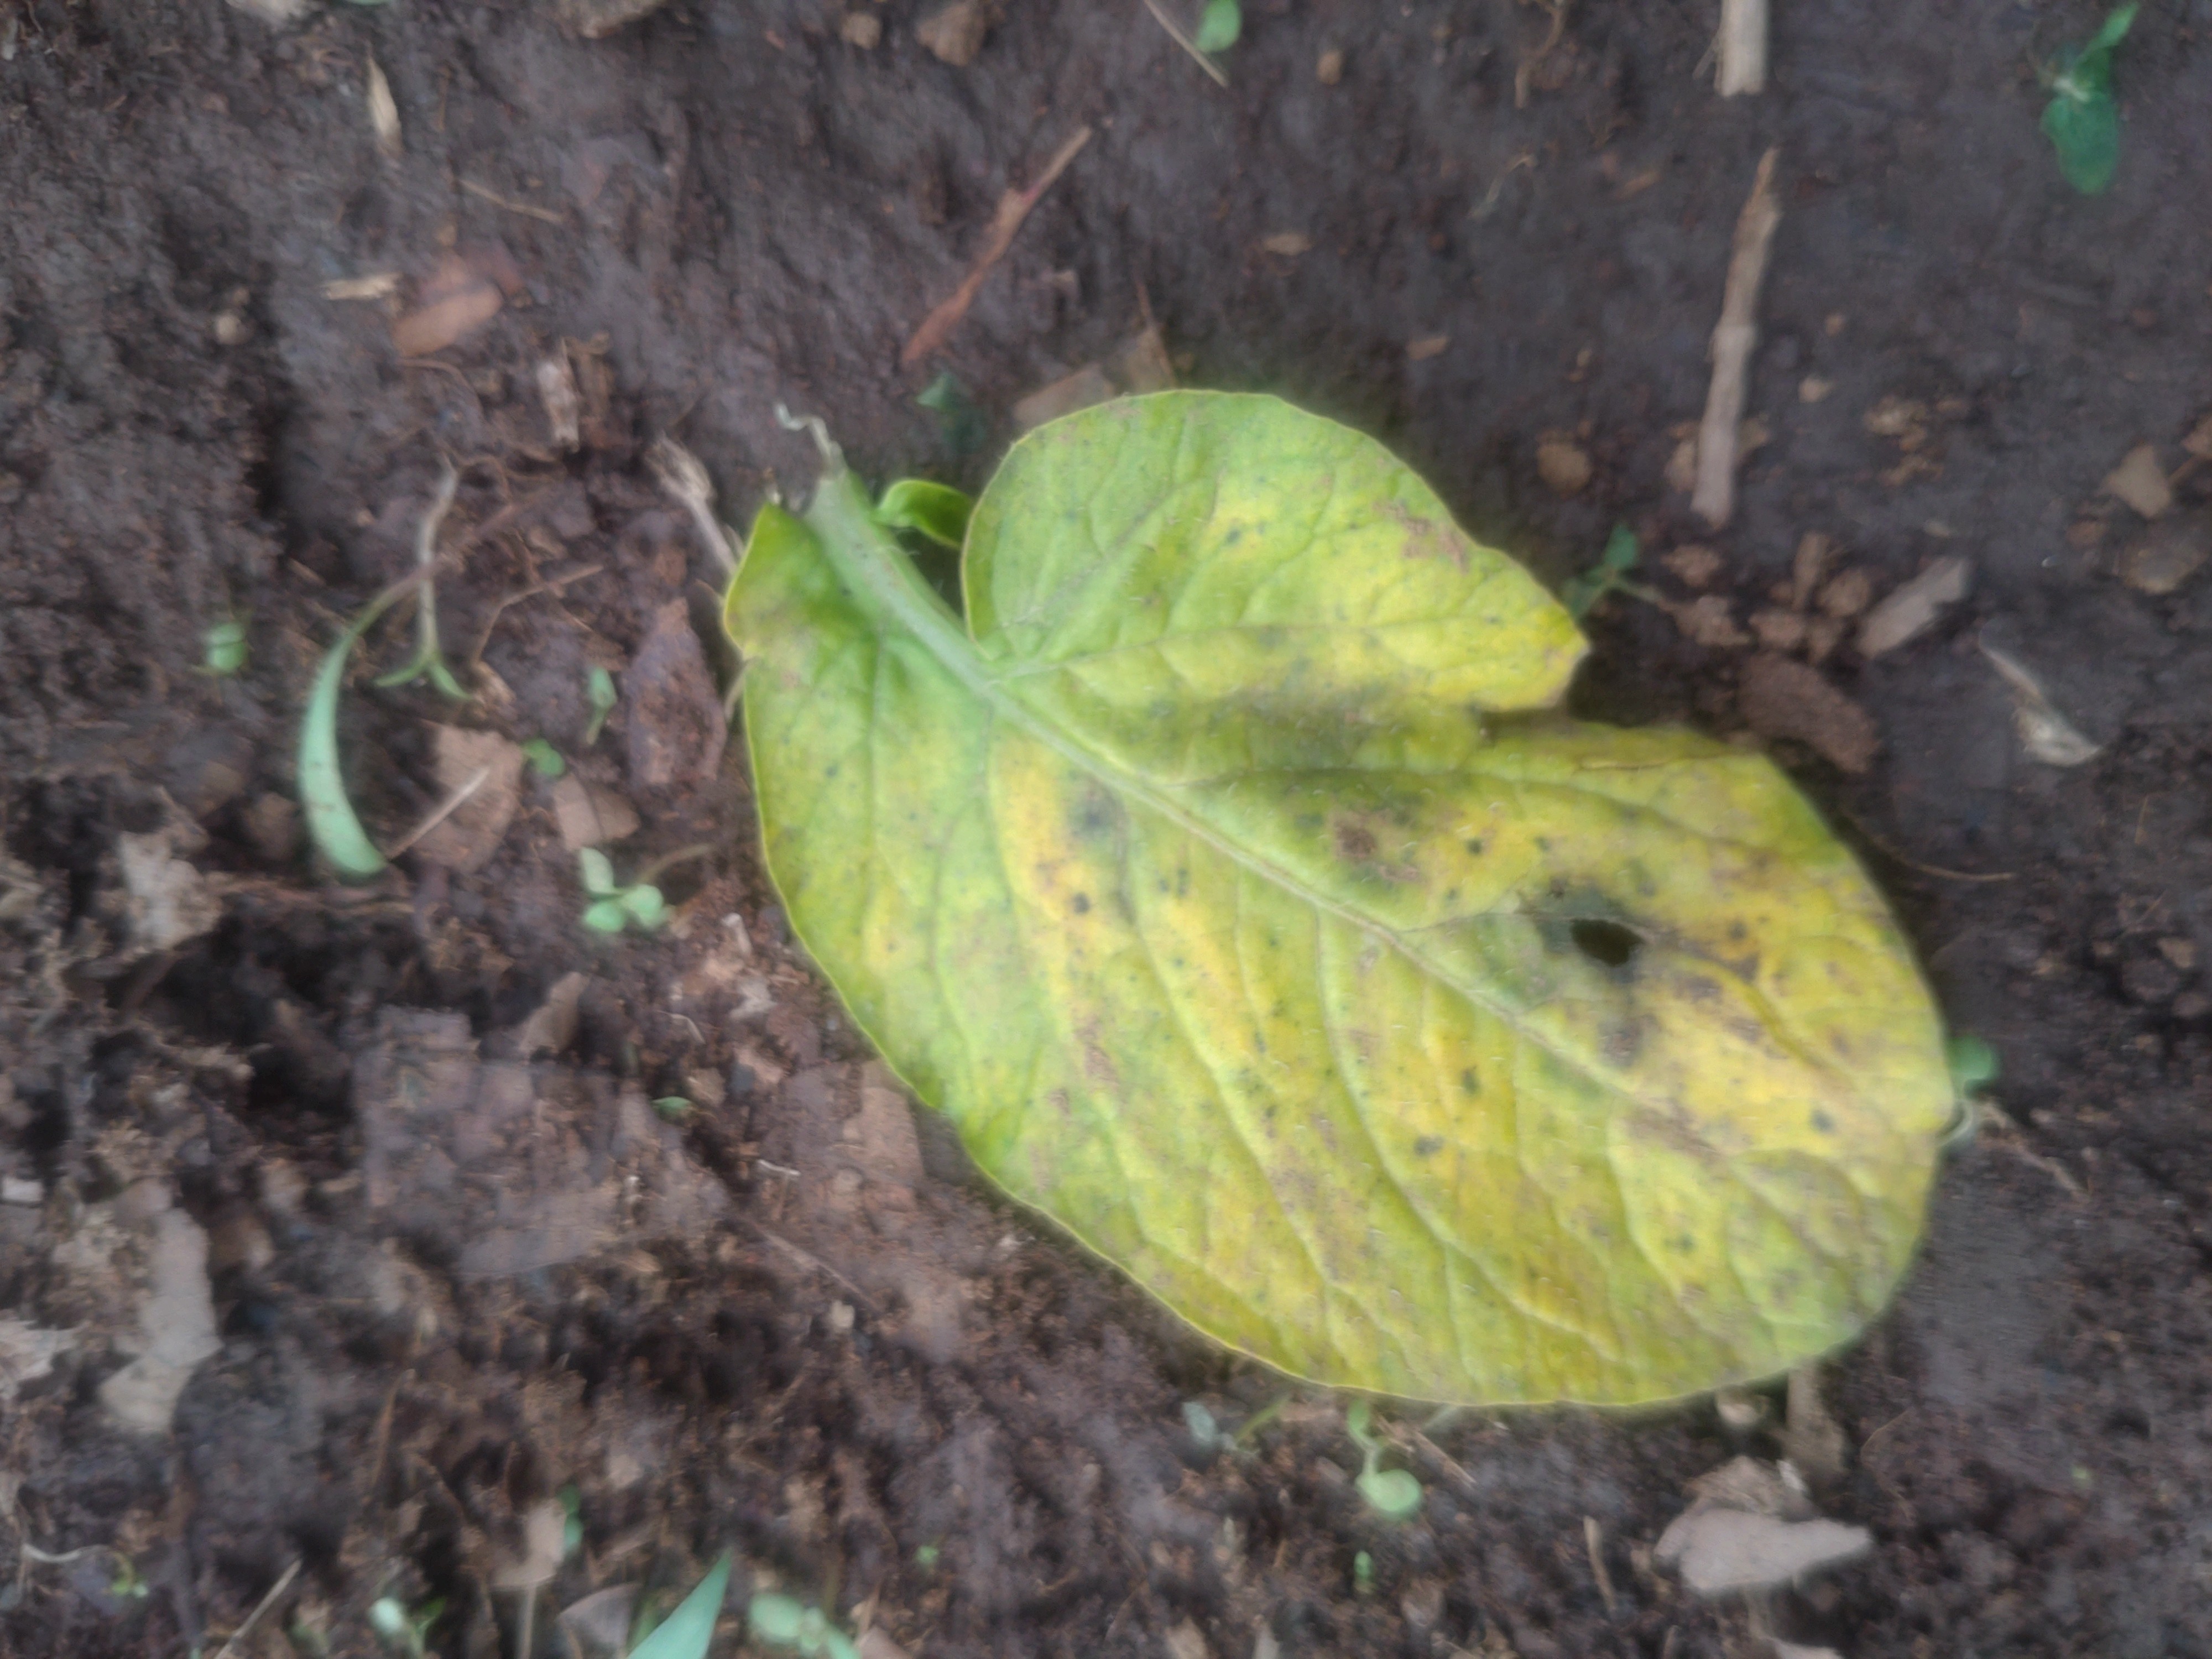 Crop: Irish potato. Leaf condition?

late blight
